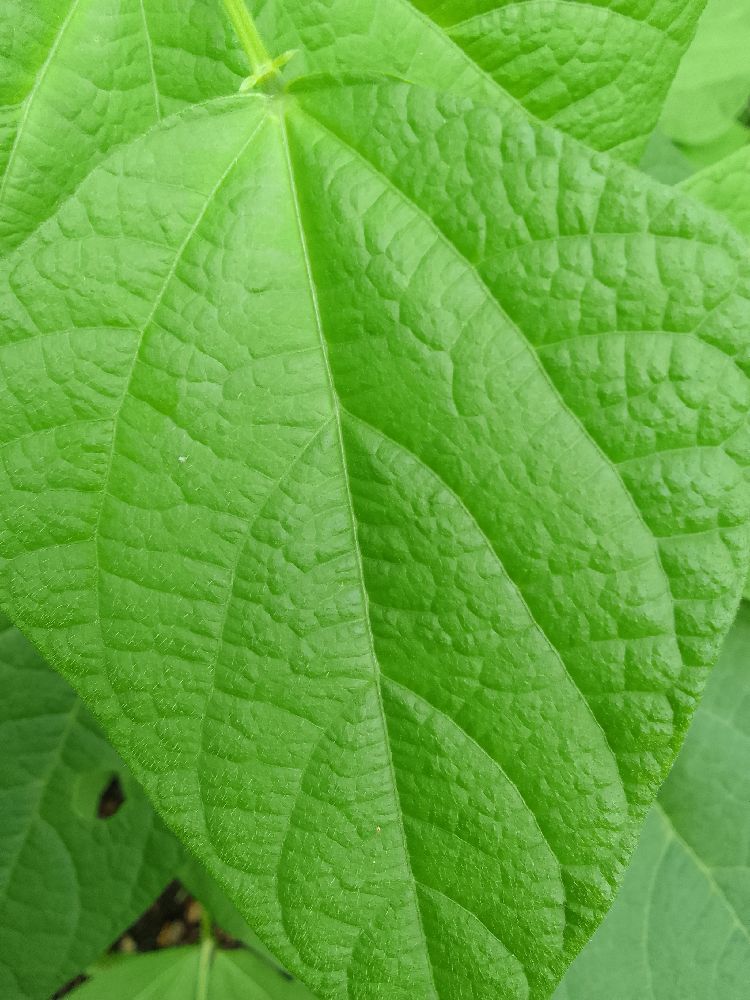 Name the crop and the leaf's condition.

common bean, healthy
